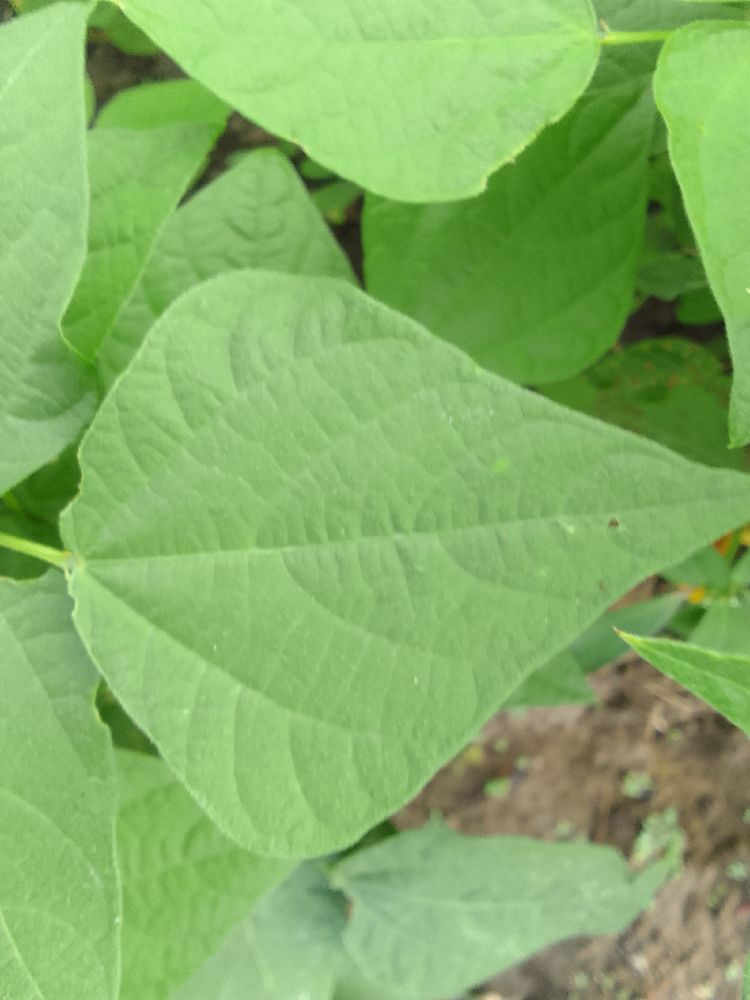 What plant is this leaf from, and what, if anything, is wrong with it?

common bean, healthy
